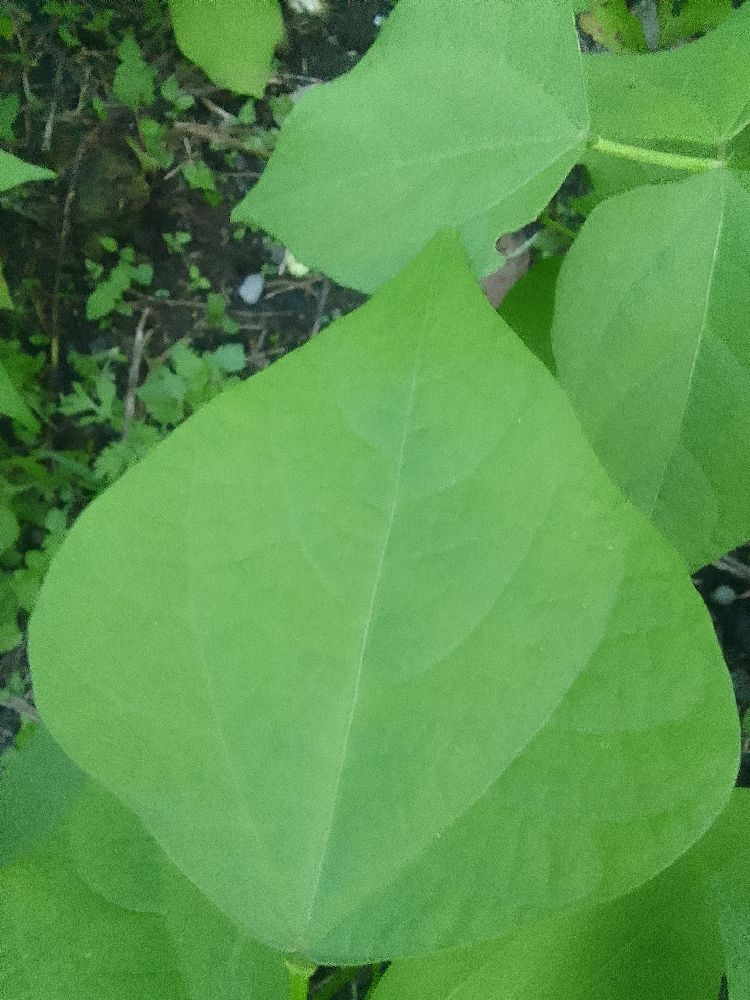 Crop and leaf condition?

common bean, healthy
